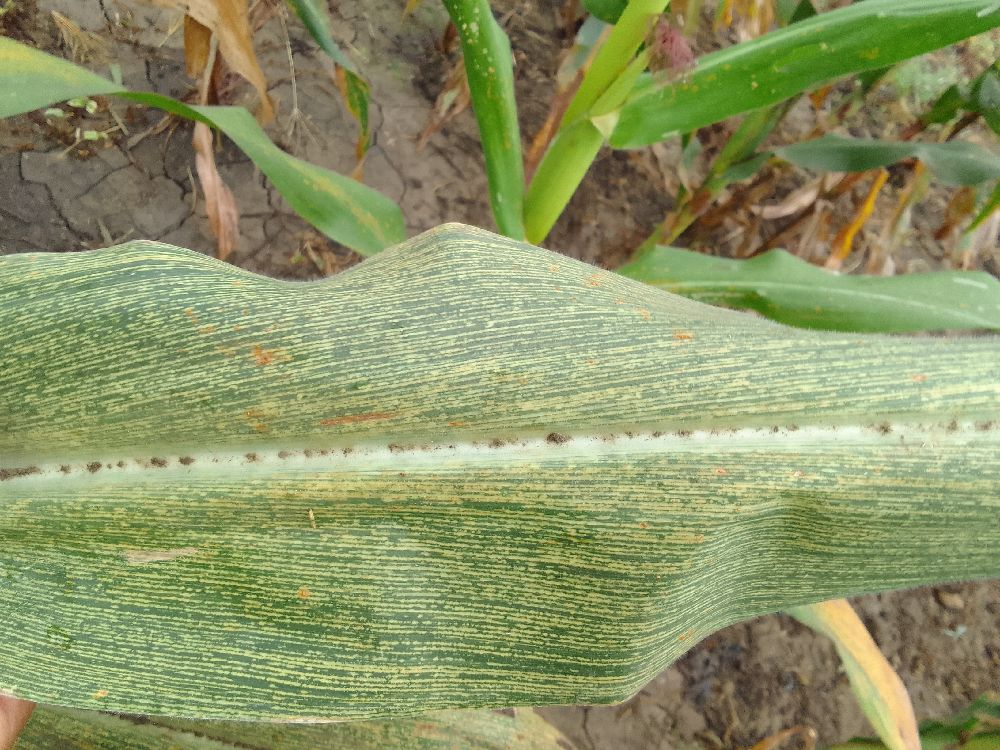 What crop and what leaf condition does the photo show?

maize, maize streak virus
